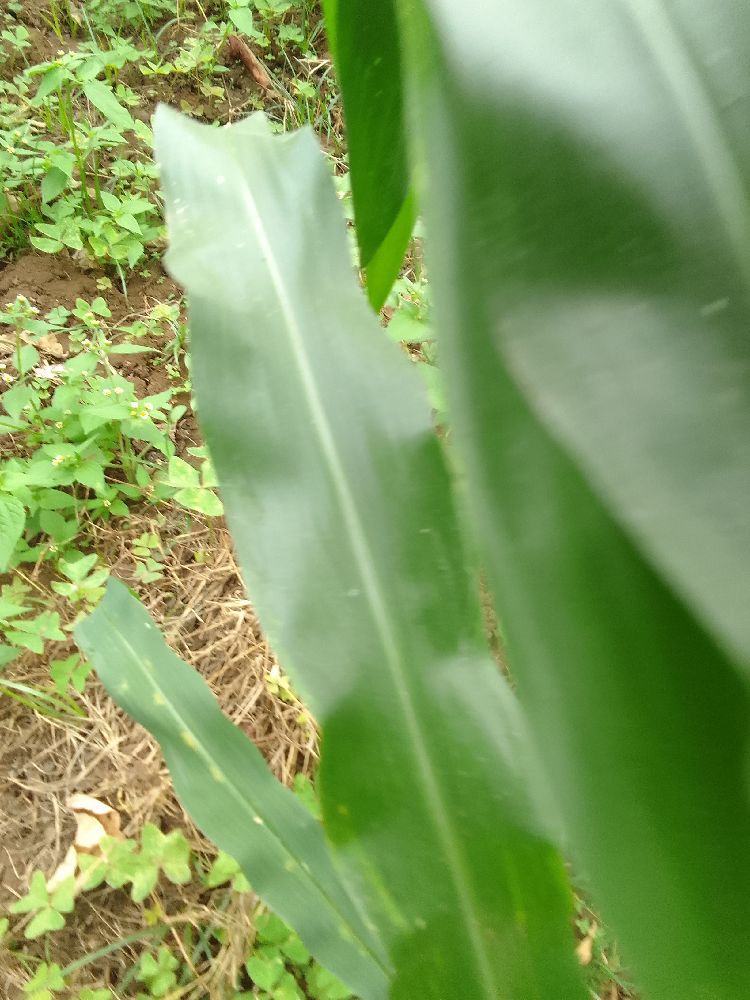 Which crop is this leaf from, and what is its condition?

maize, healthy
